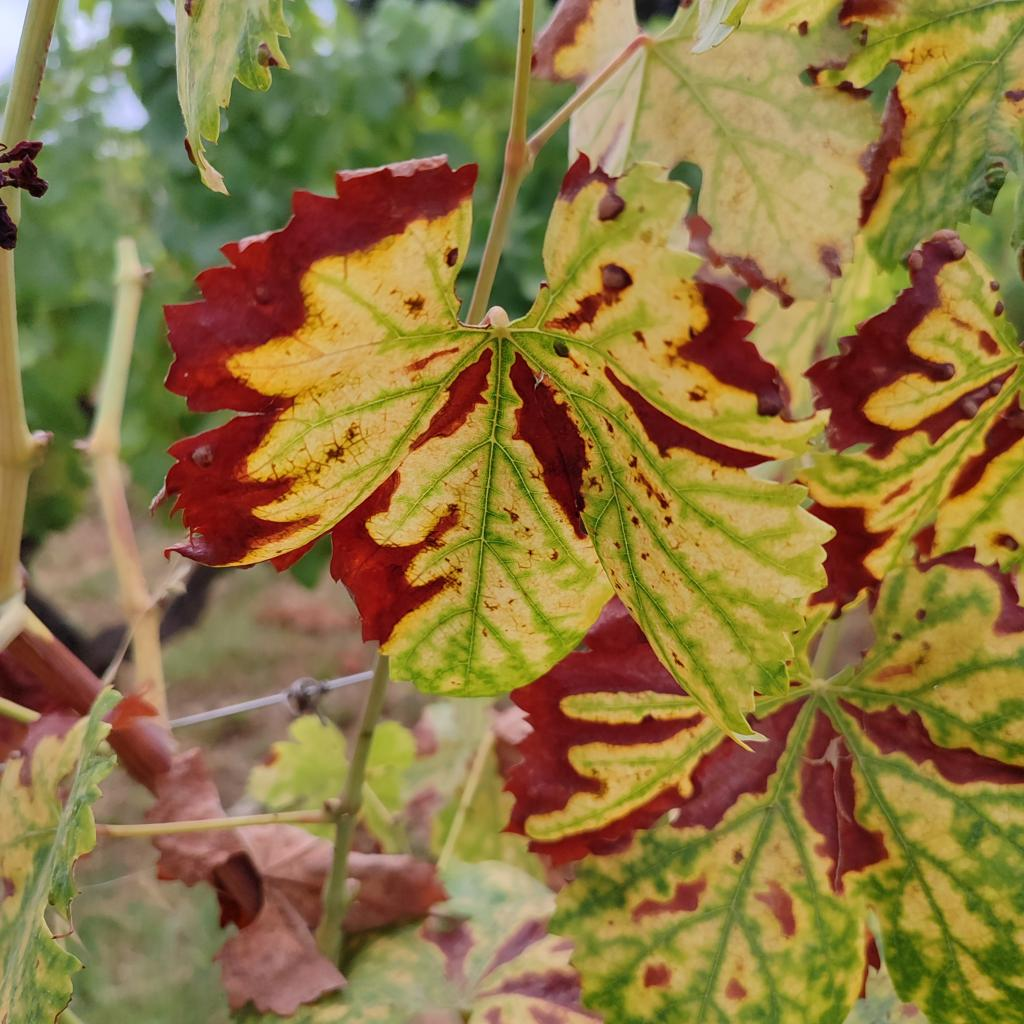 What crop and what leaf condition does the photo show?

grapevine, esca complex
